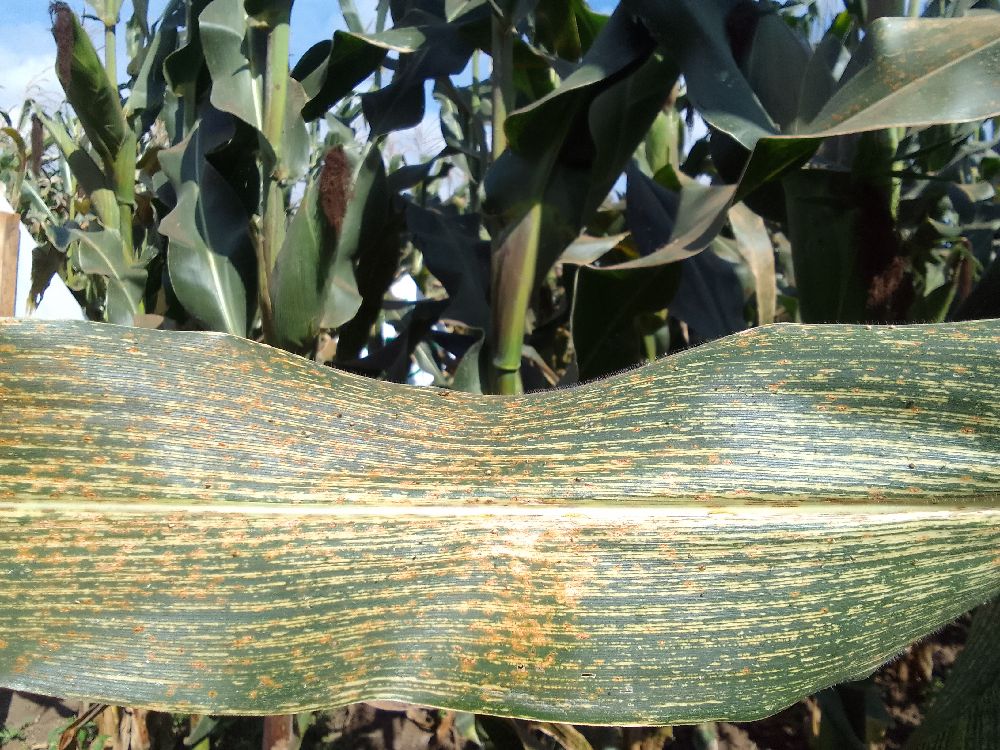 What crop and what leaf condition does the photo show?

maize, maize streak virus
